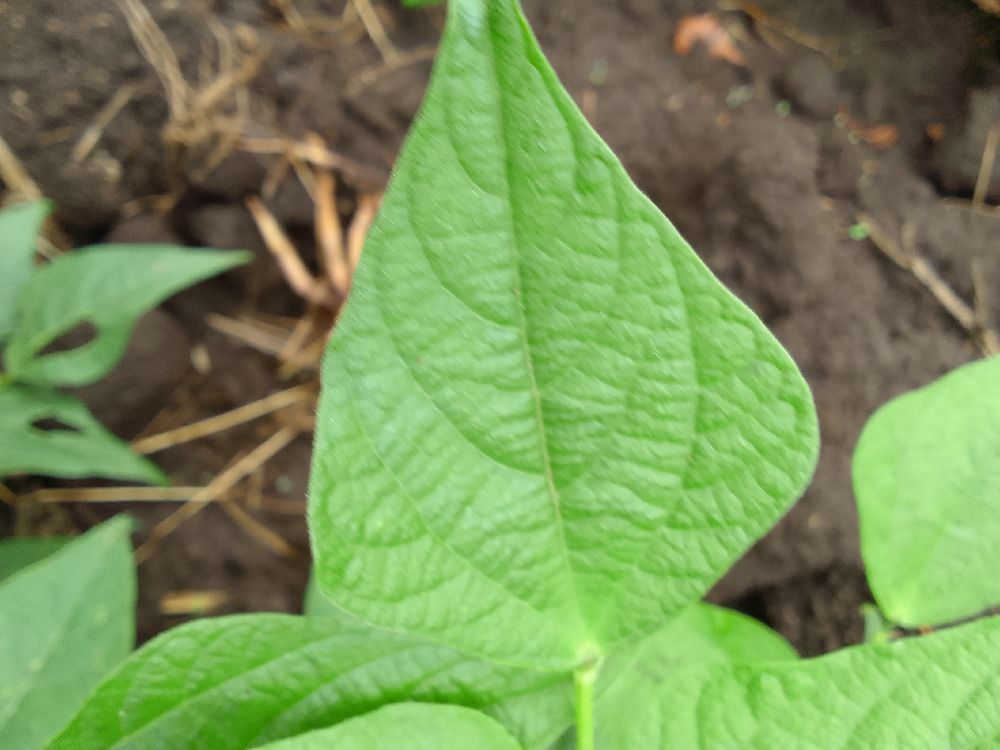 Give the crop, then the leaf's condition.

common bean, healthy
